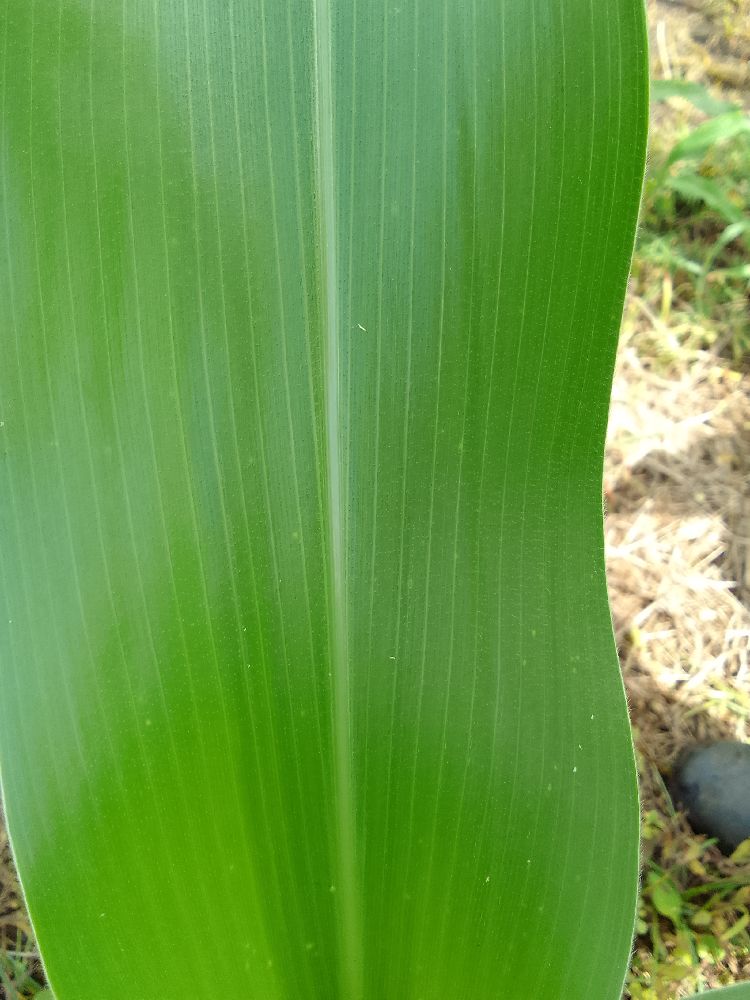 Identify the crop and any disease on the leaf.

maize, healthy
